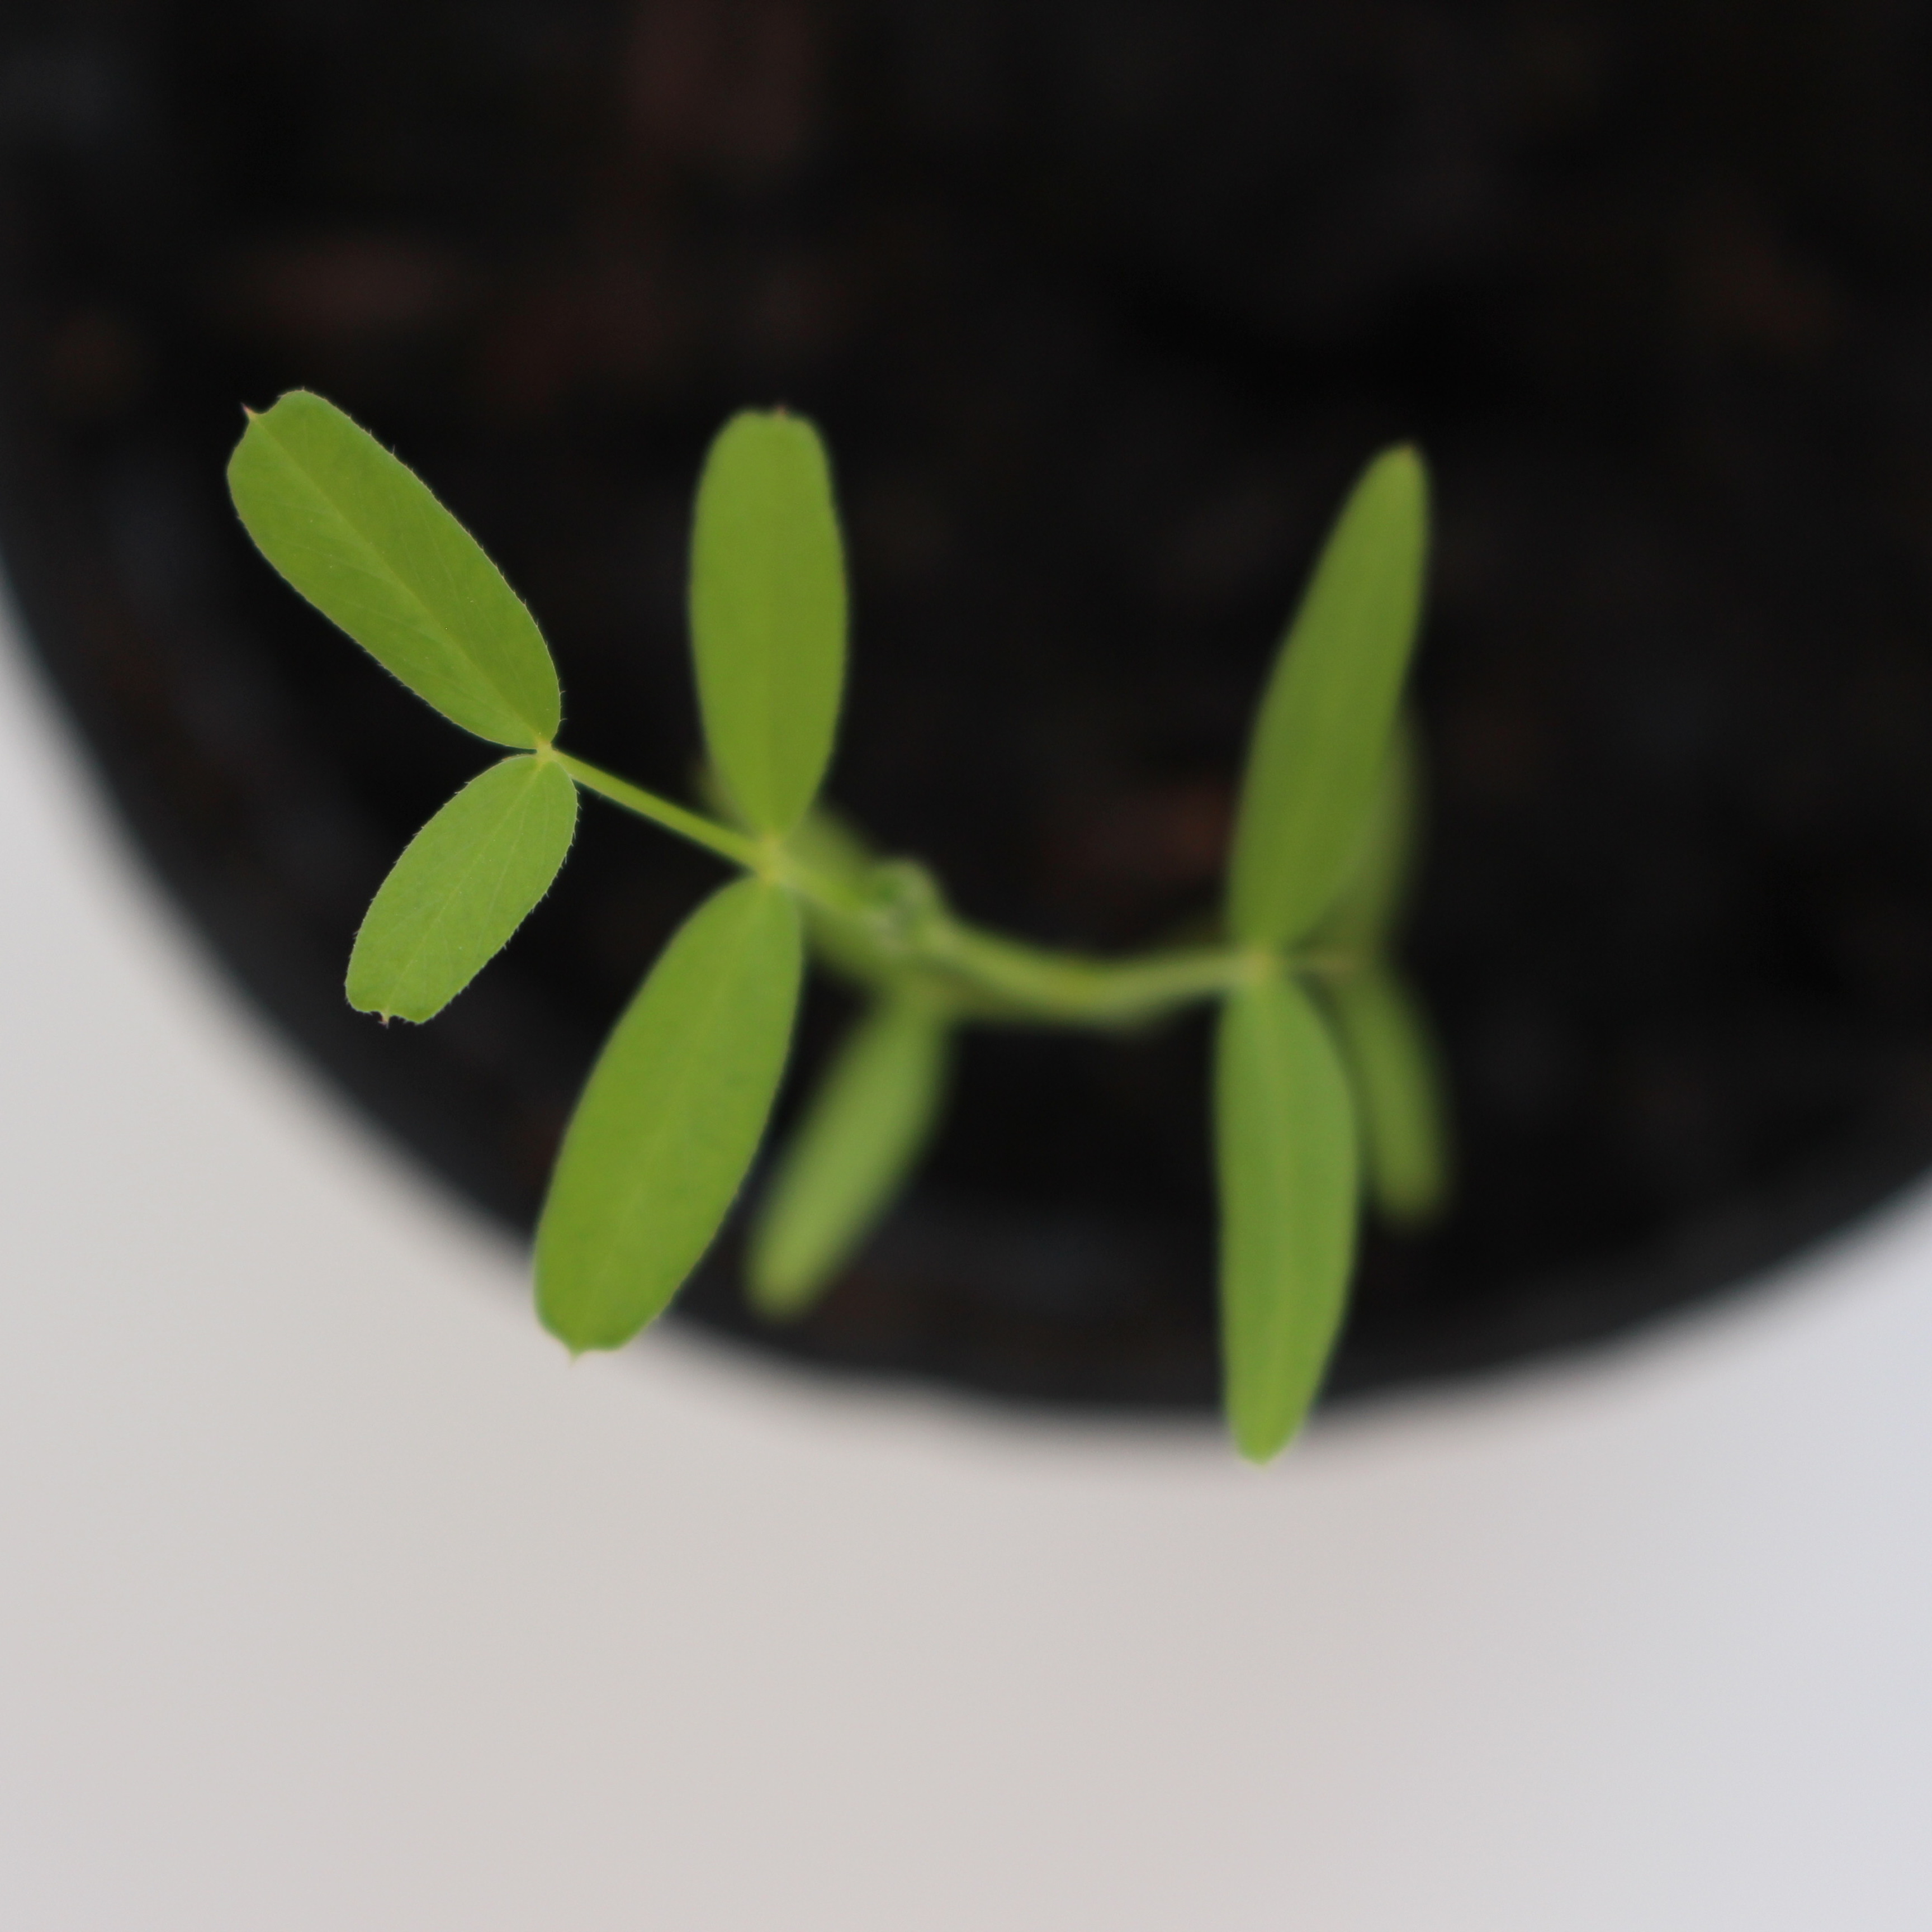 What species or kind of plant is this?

Vicia sativa
